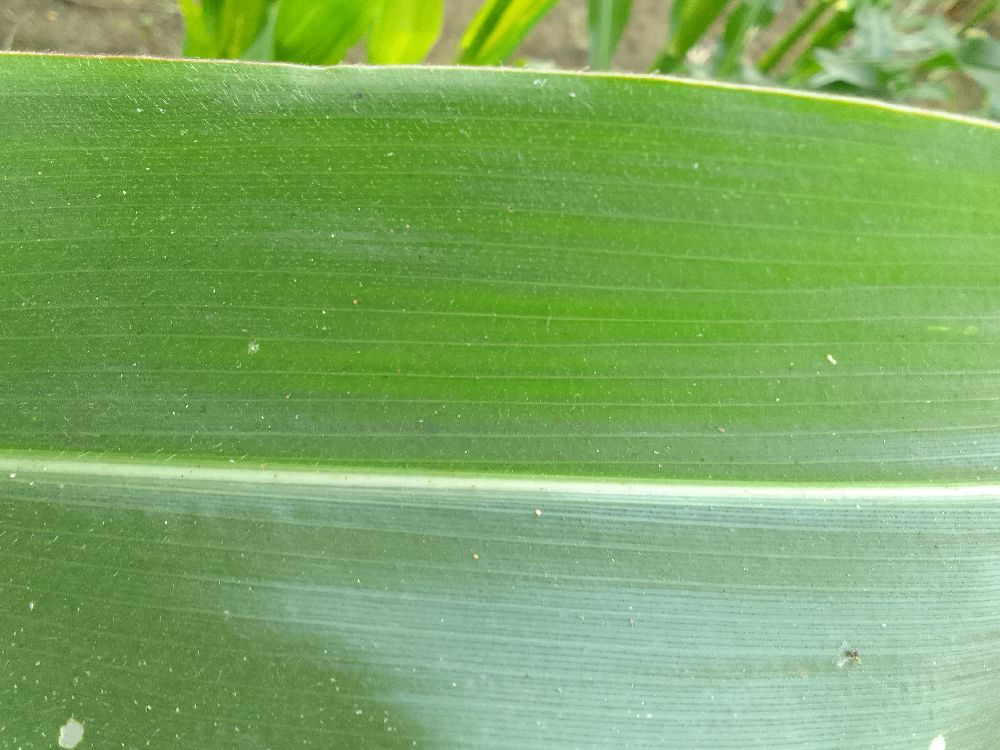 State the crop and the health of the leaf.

maize, healthy
